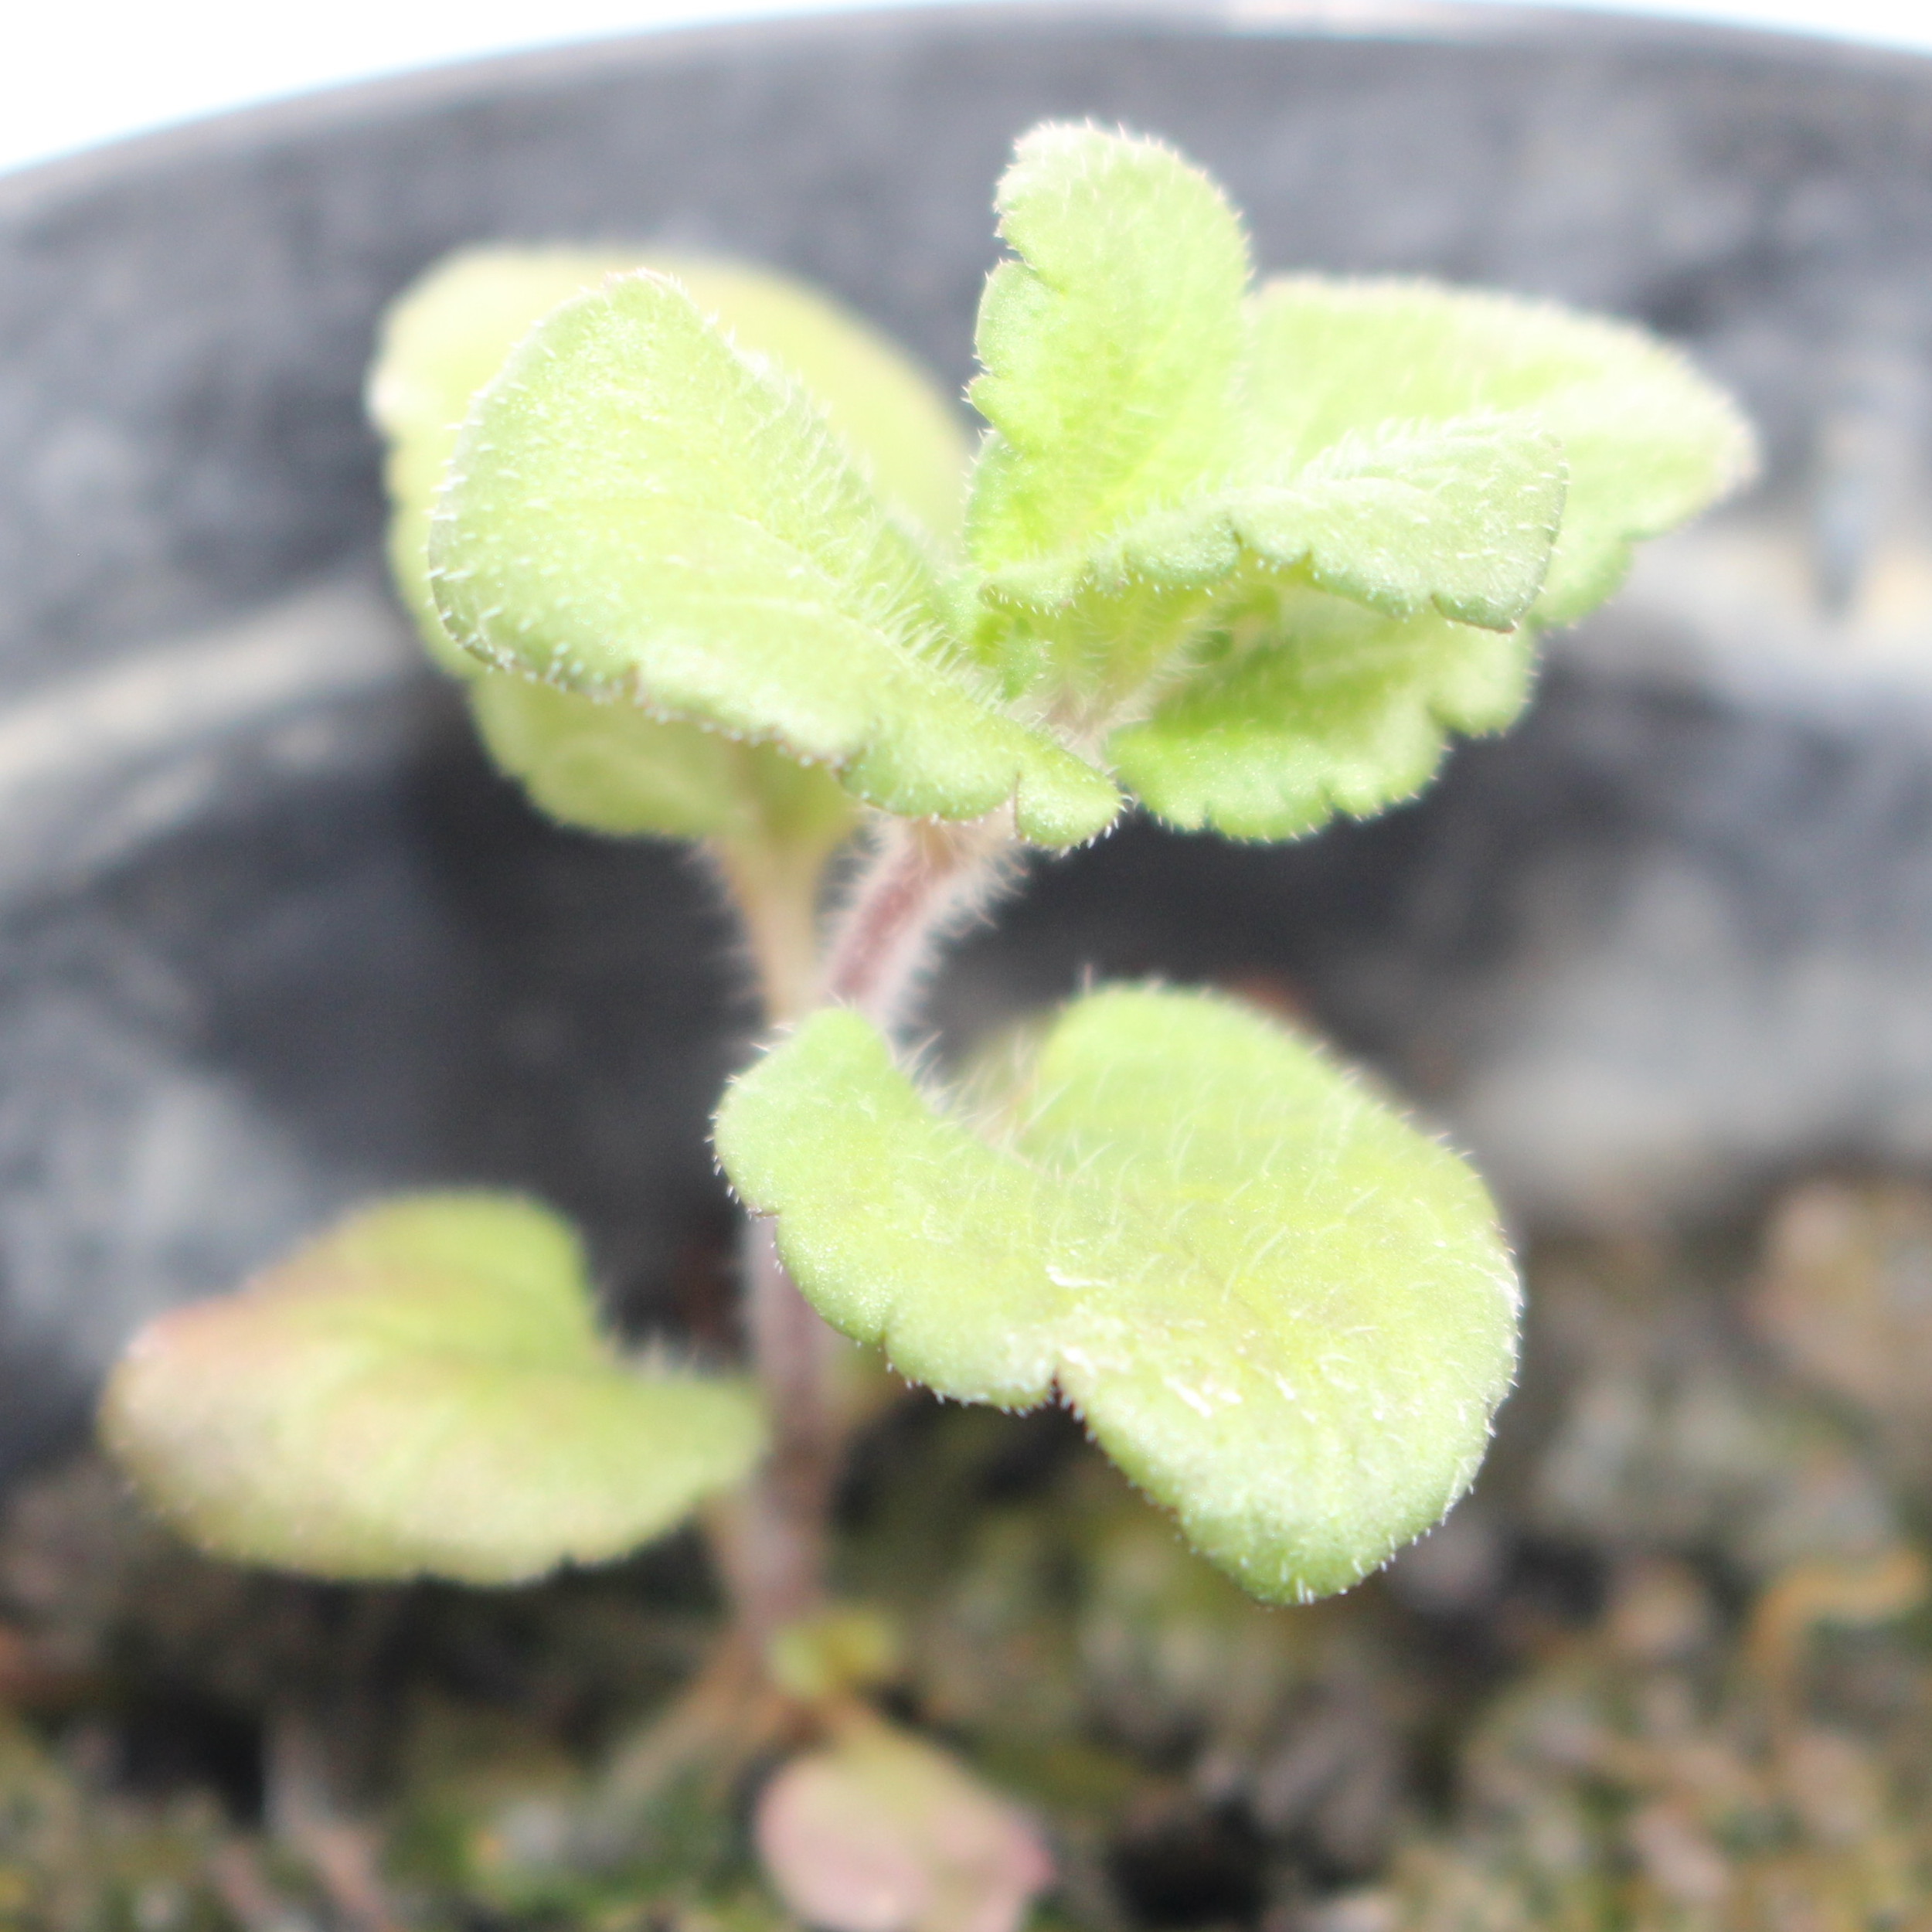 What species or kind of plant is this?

Veronica persica
